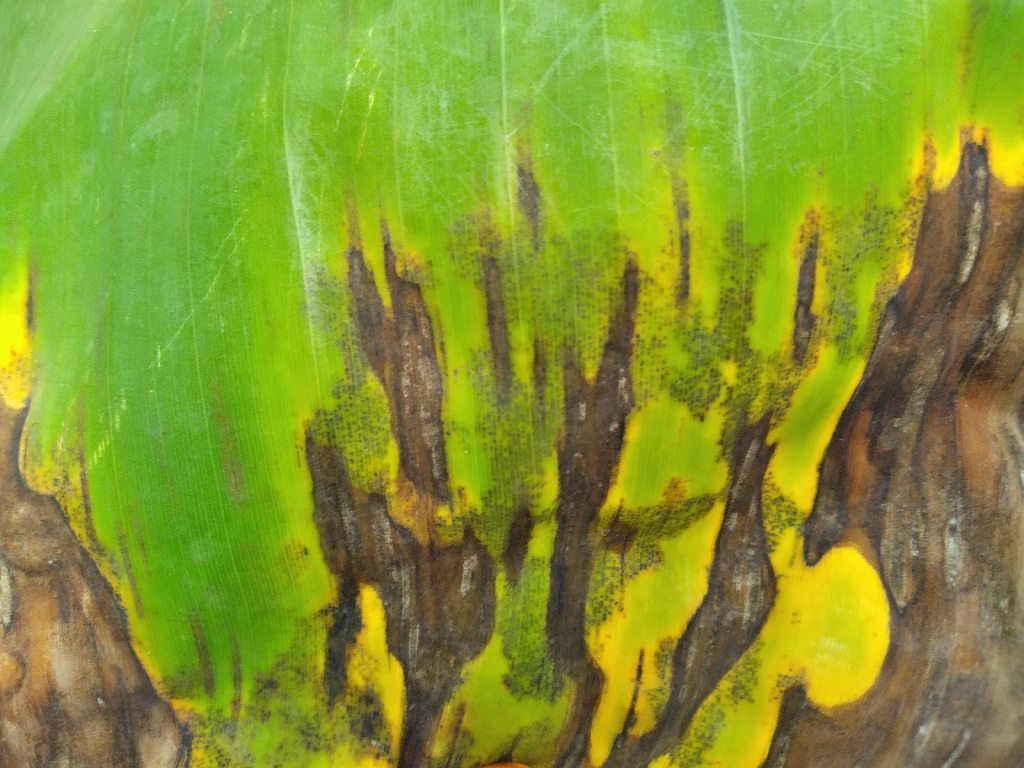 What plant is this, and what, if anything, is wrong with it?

banana, black sigatoka
